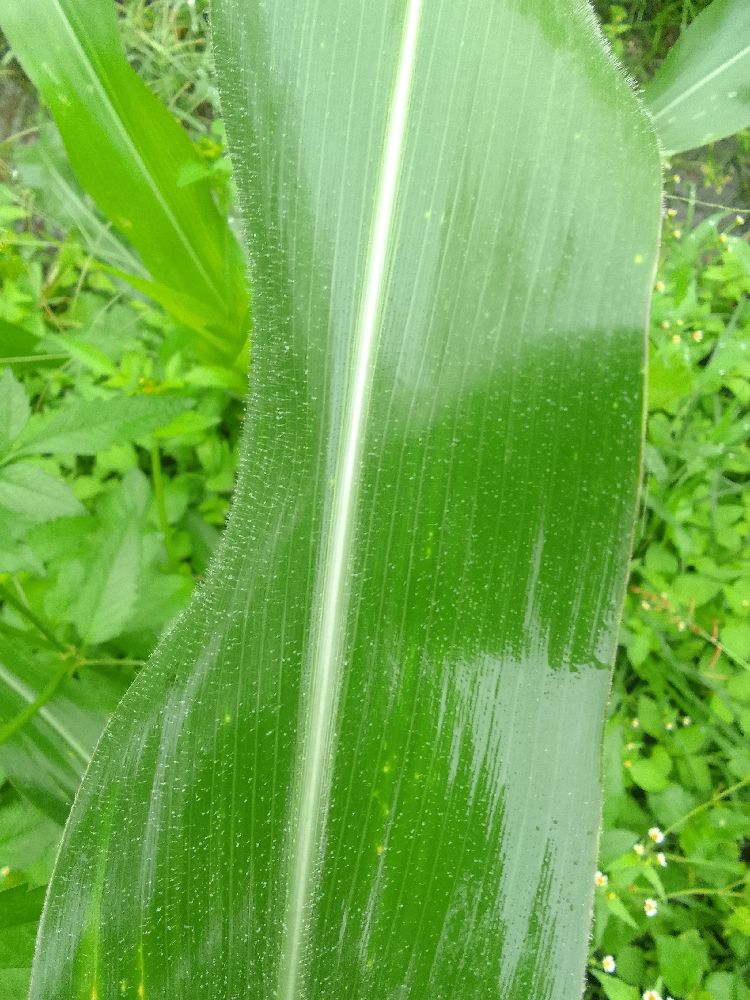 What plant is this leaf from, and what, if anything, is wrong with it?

maize, healthy
